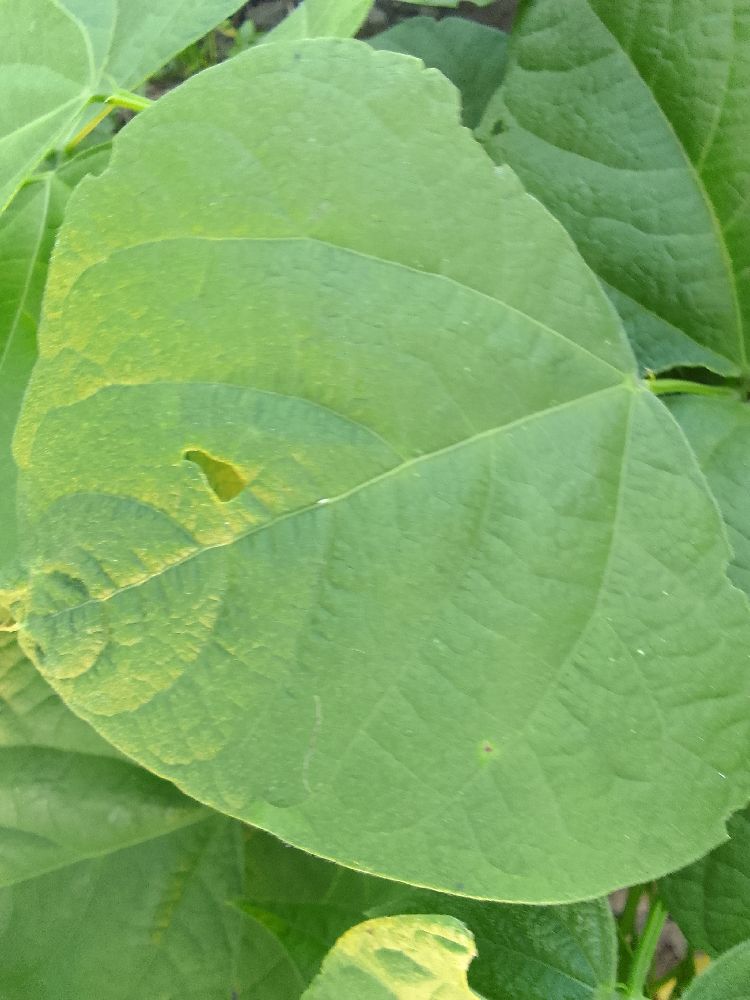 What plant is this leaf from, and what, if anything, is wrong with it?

common bean, healthy
